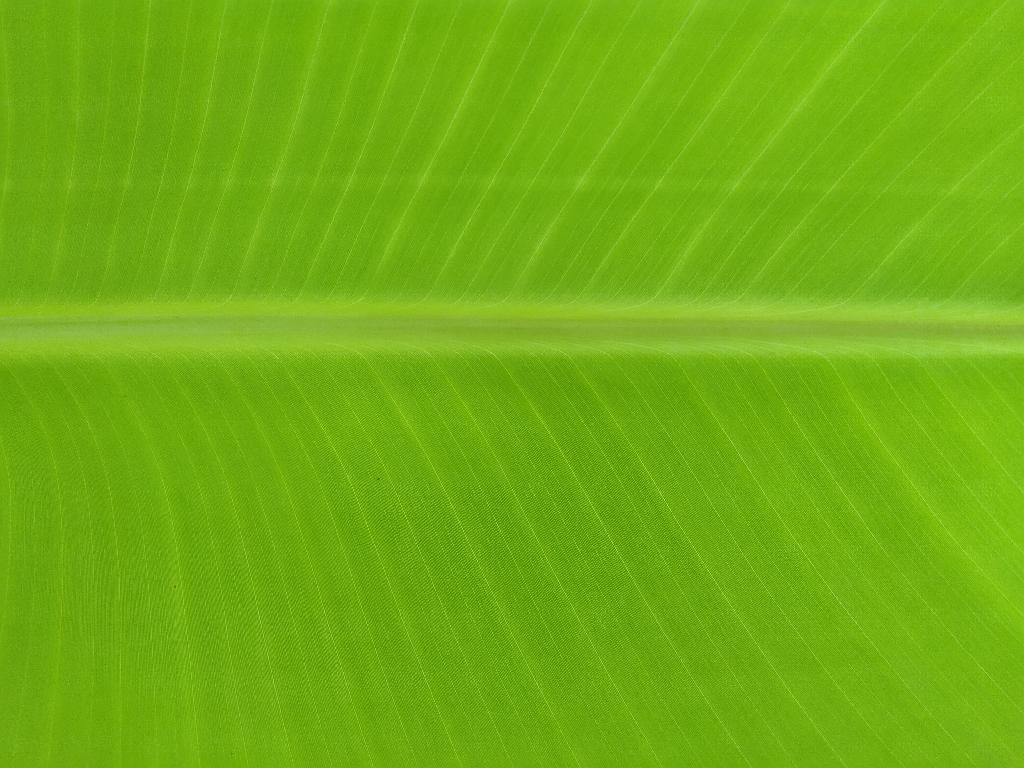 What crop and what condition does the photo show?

banana, healthy
